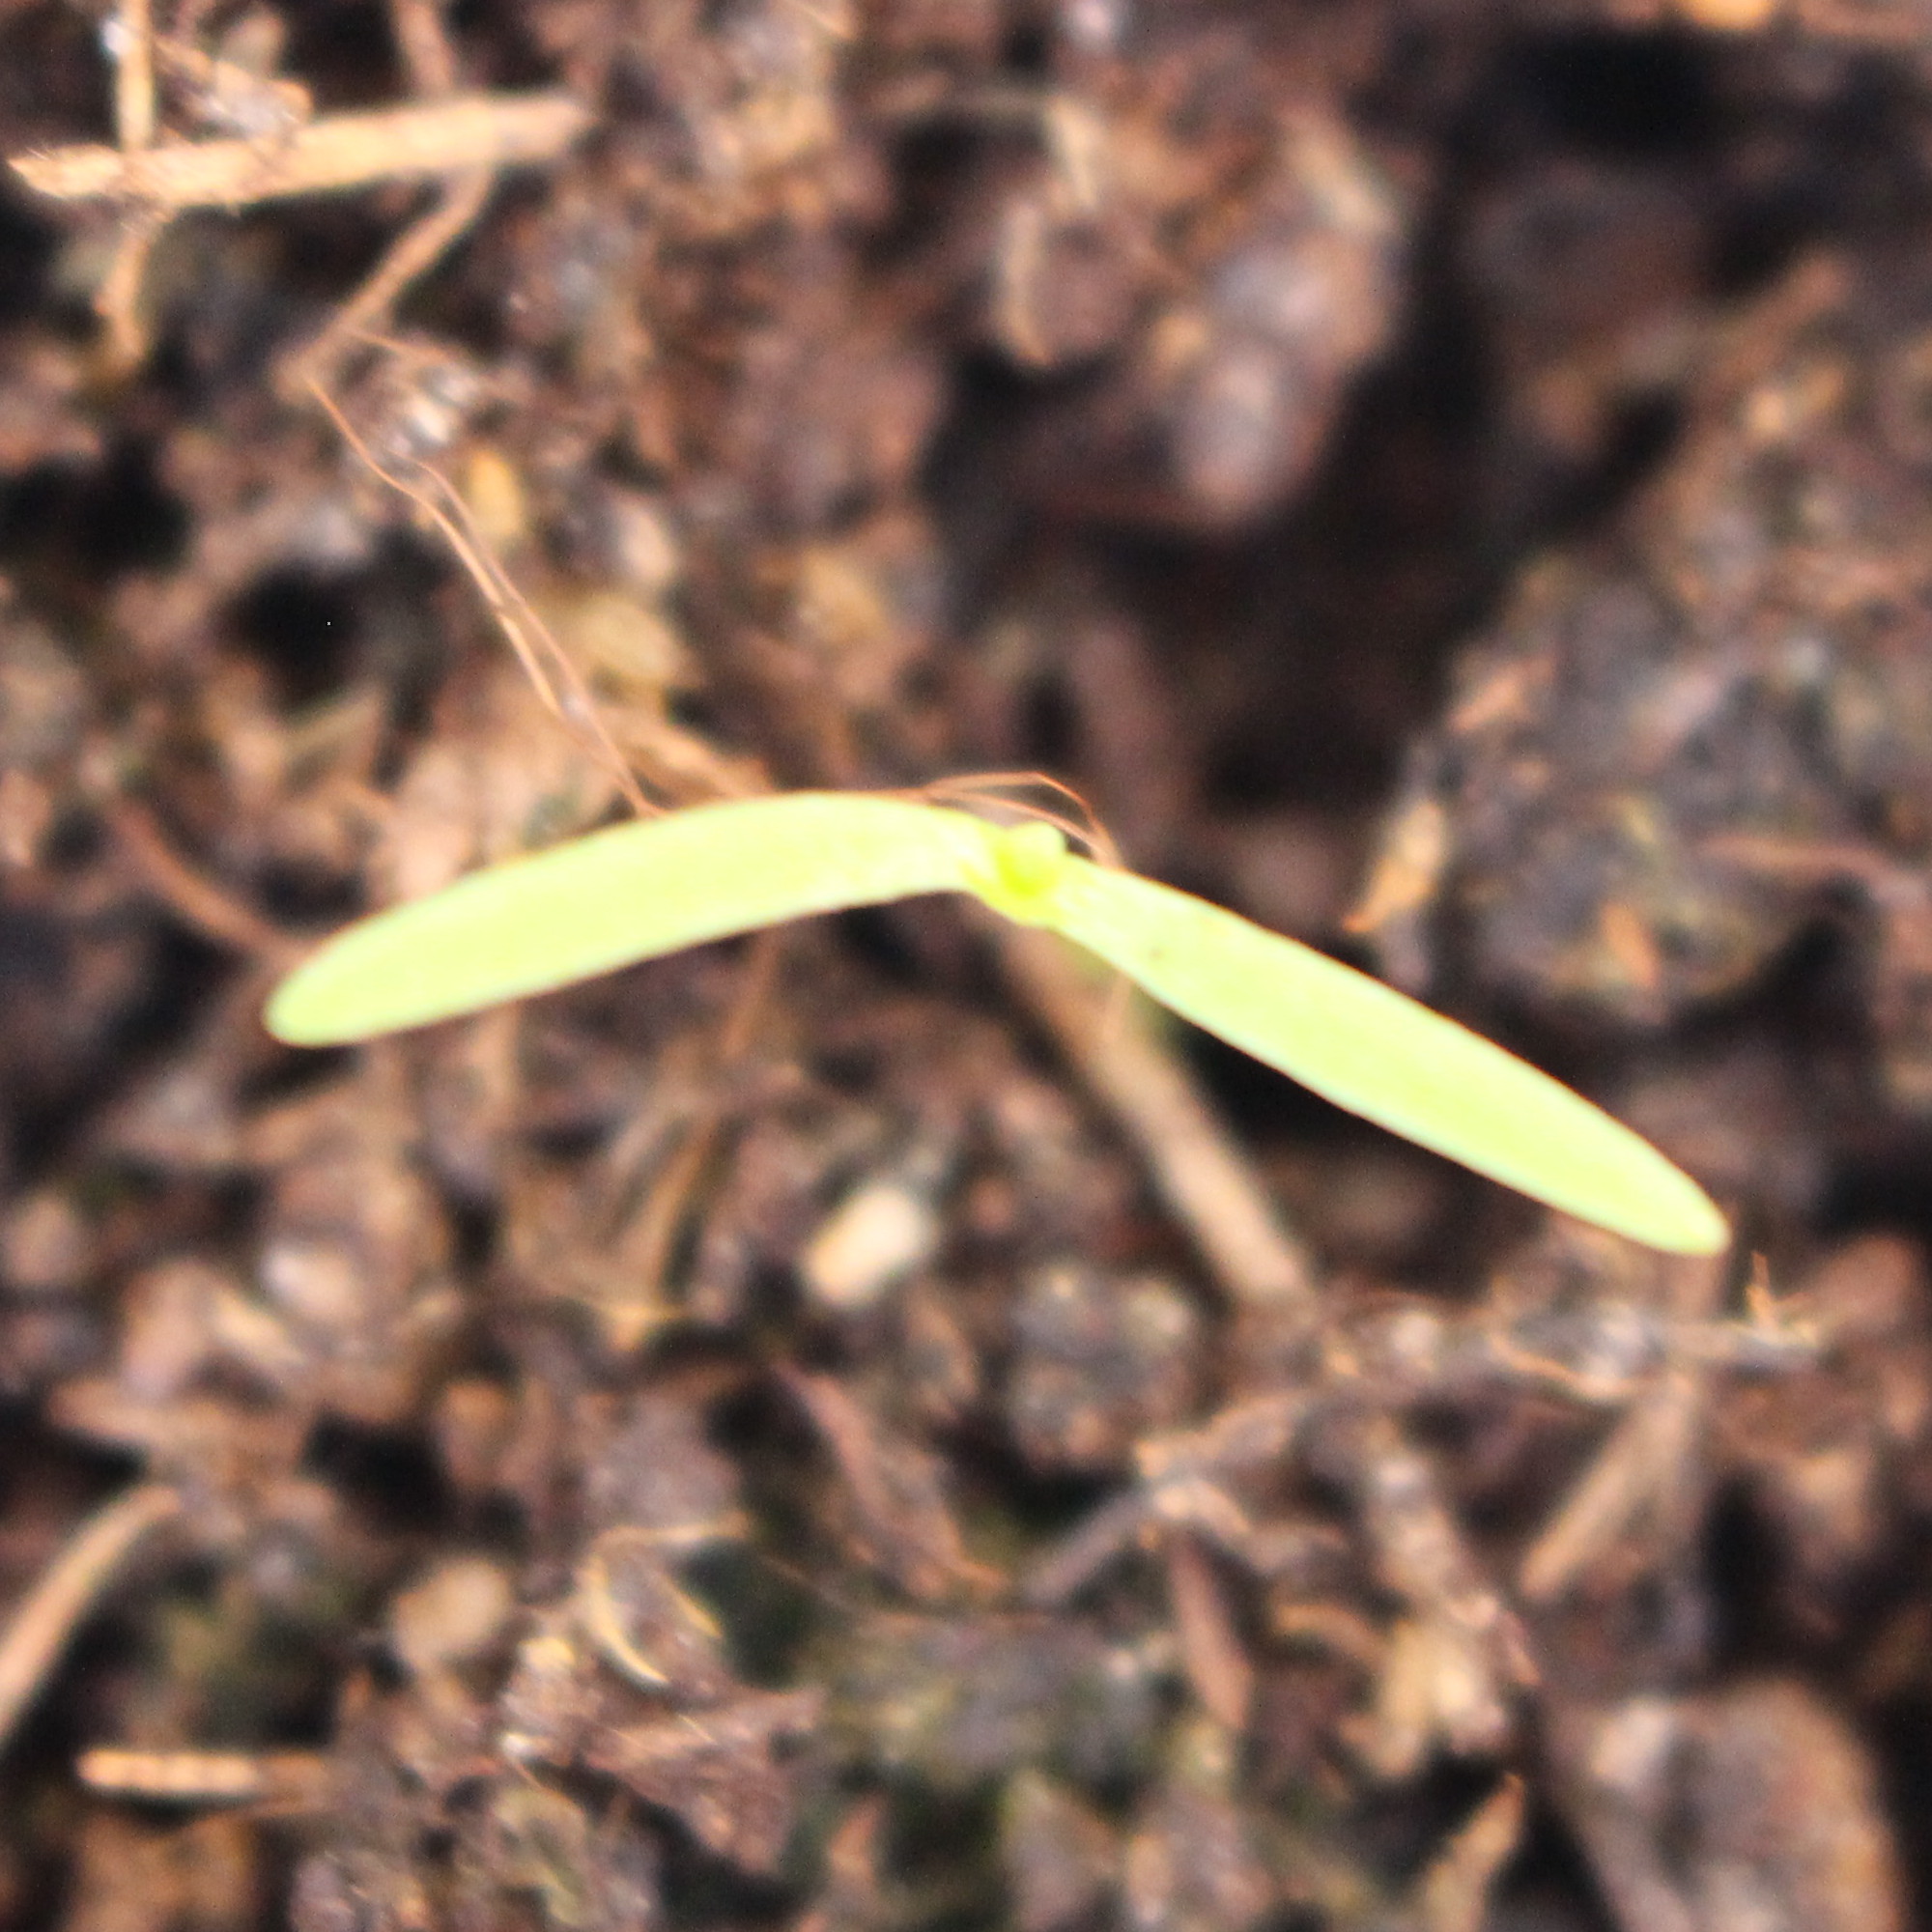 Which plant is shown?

Papaver rhoeas
